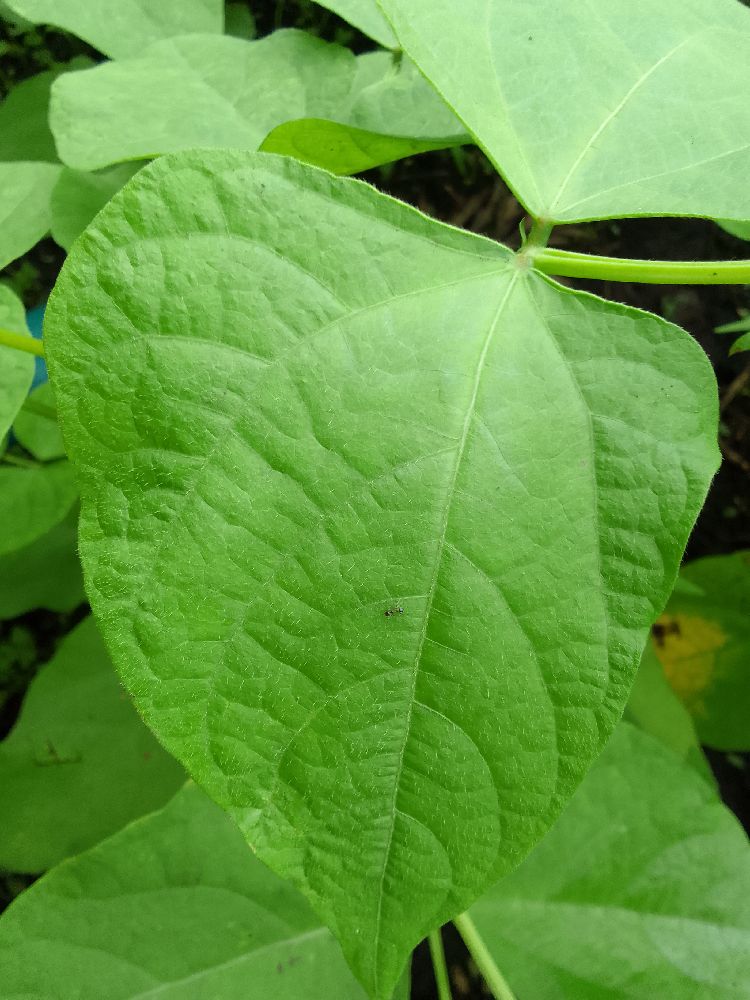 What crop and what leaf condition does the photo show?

common bean, healthy
